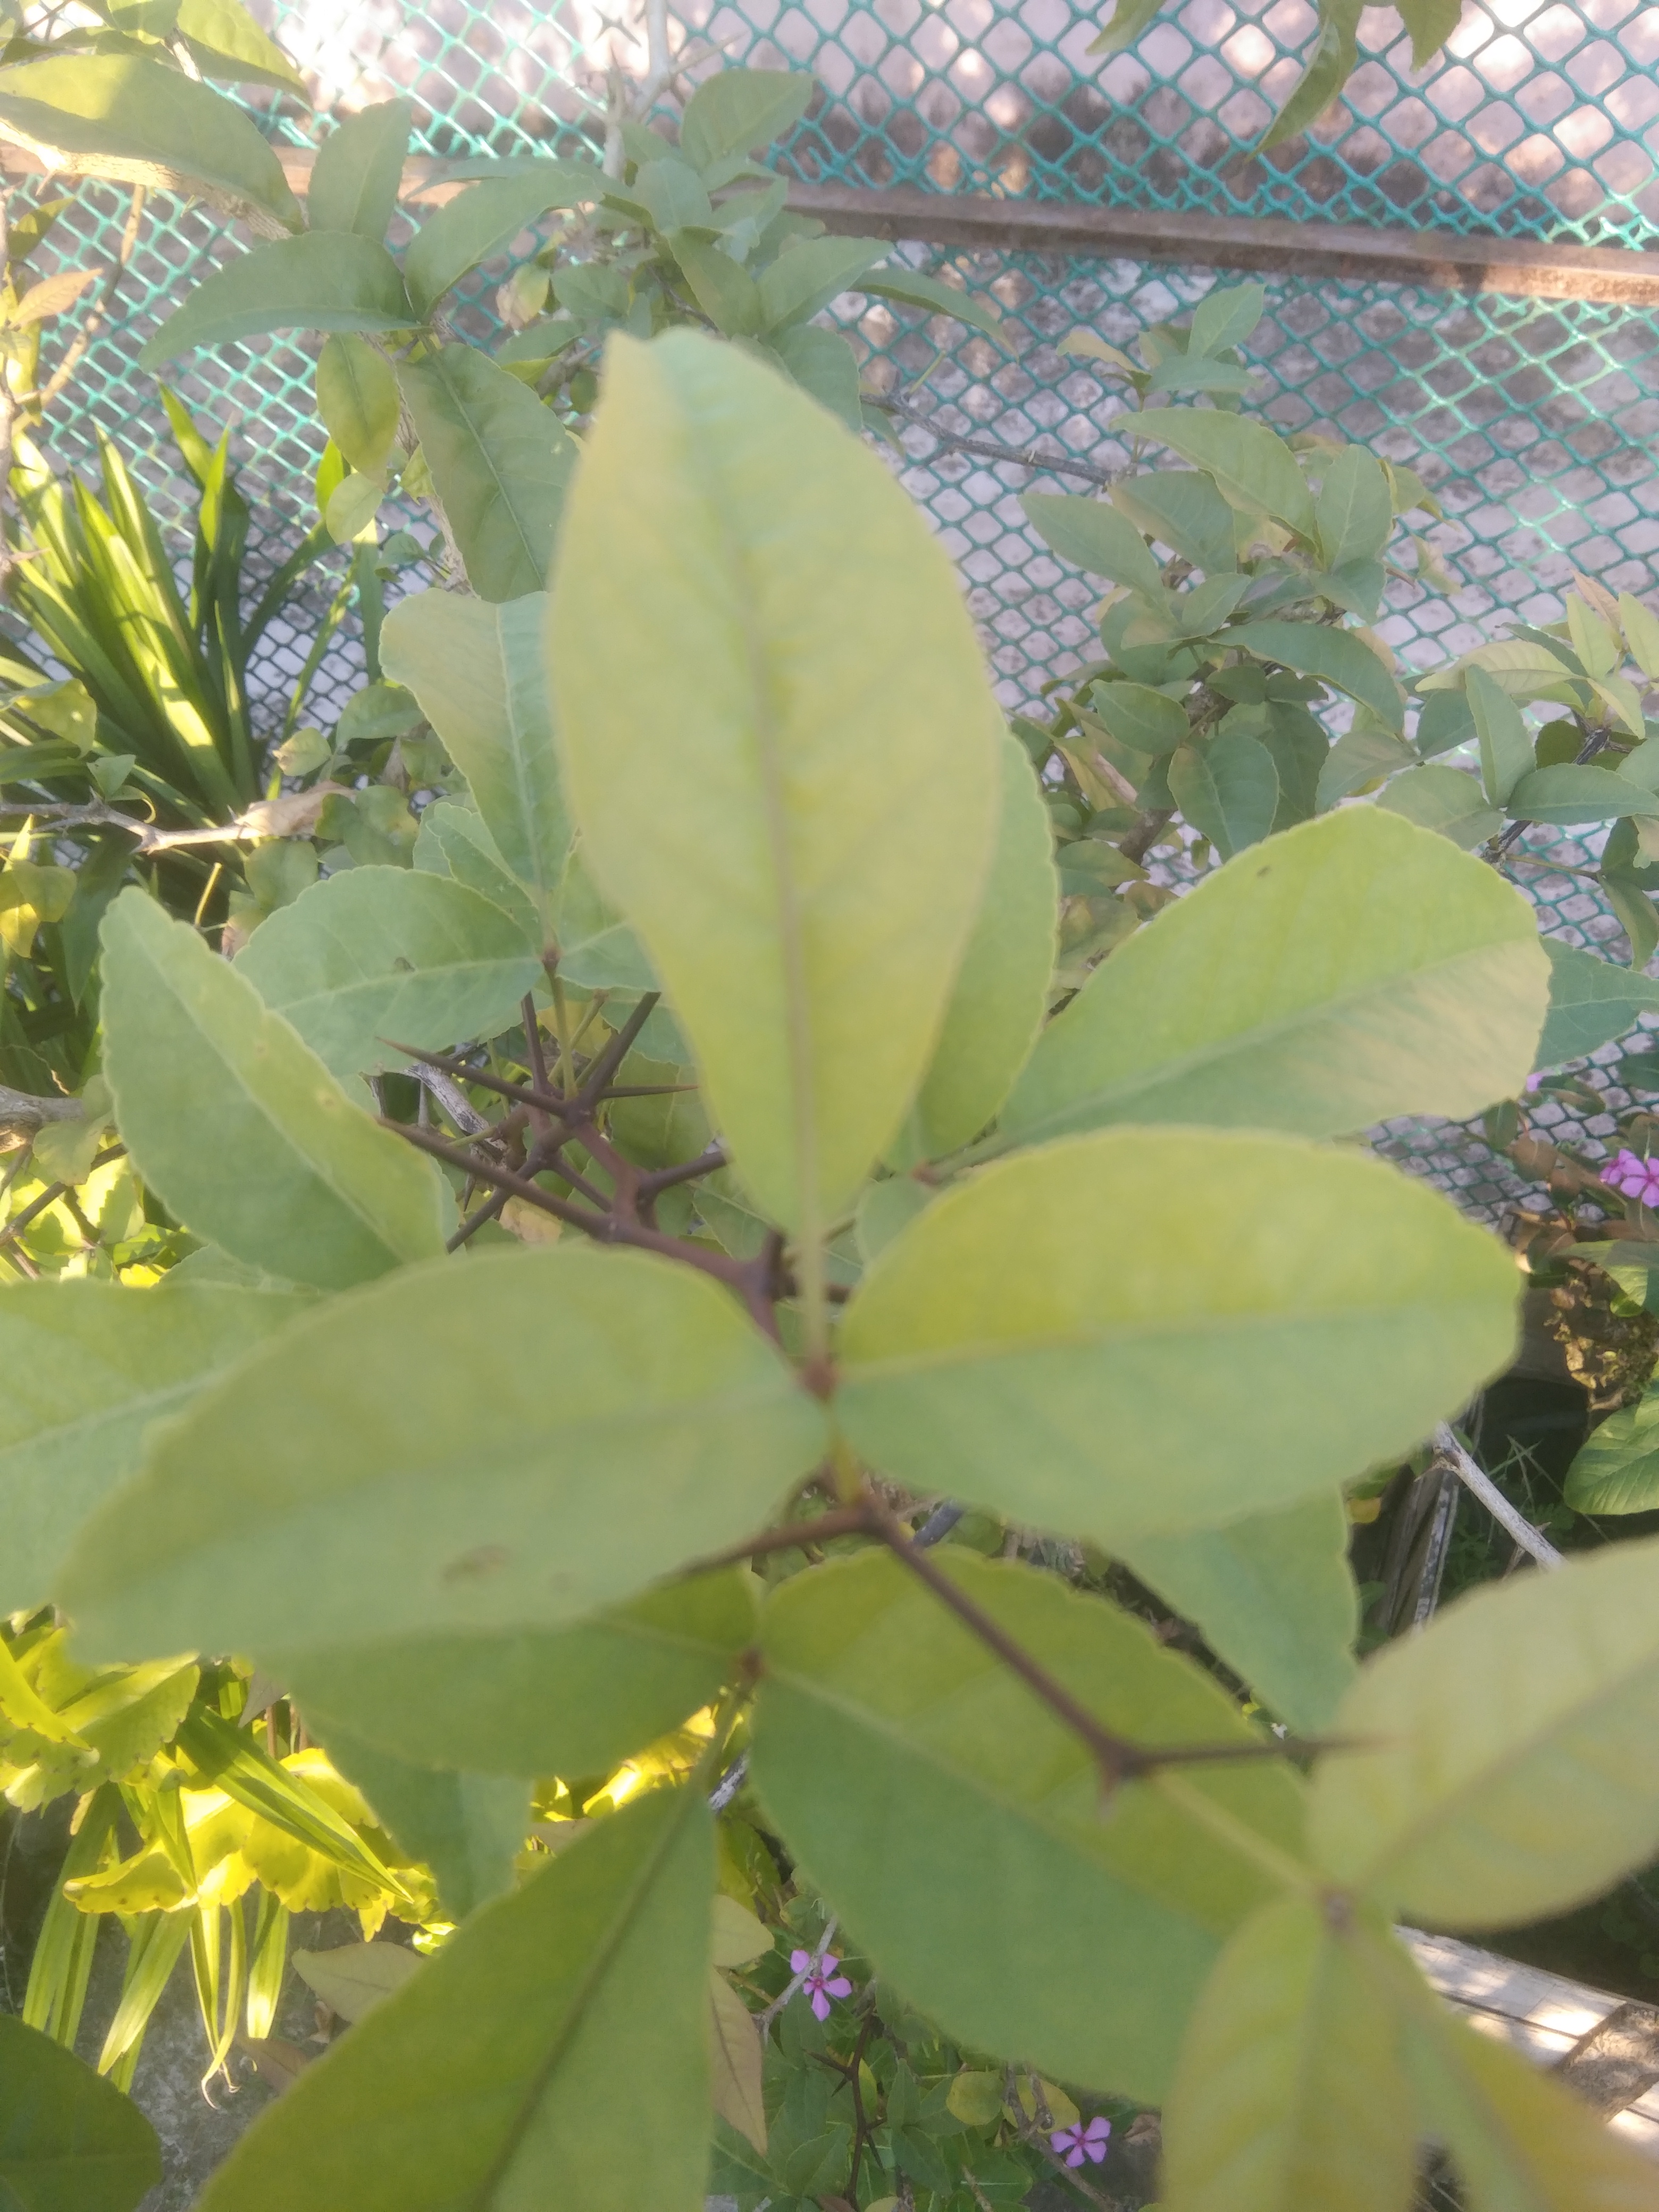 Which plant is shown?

wood apple
